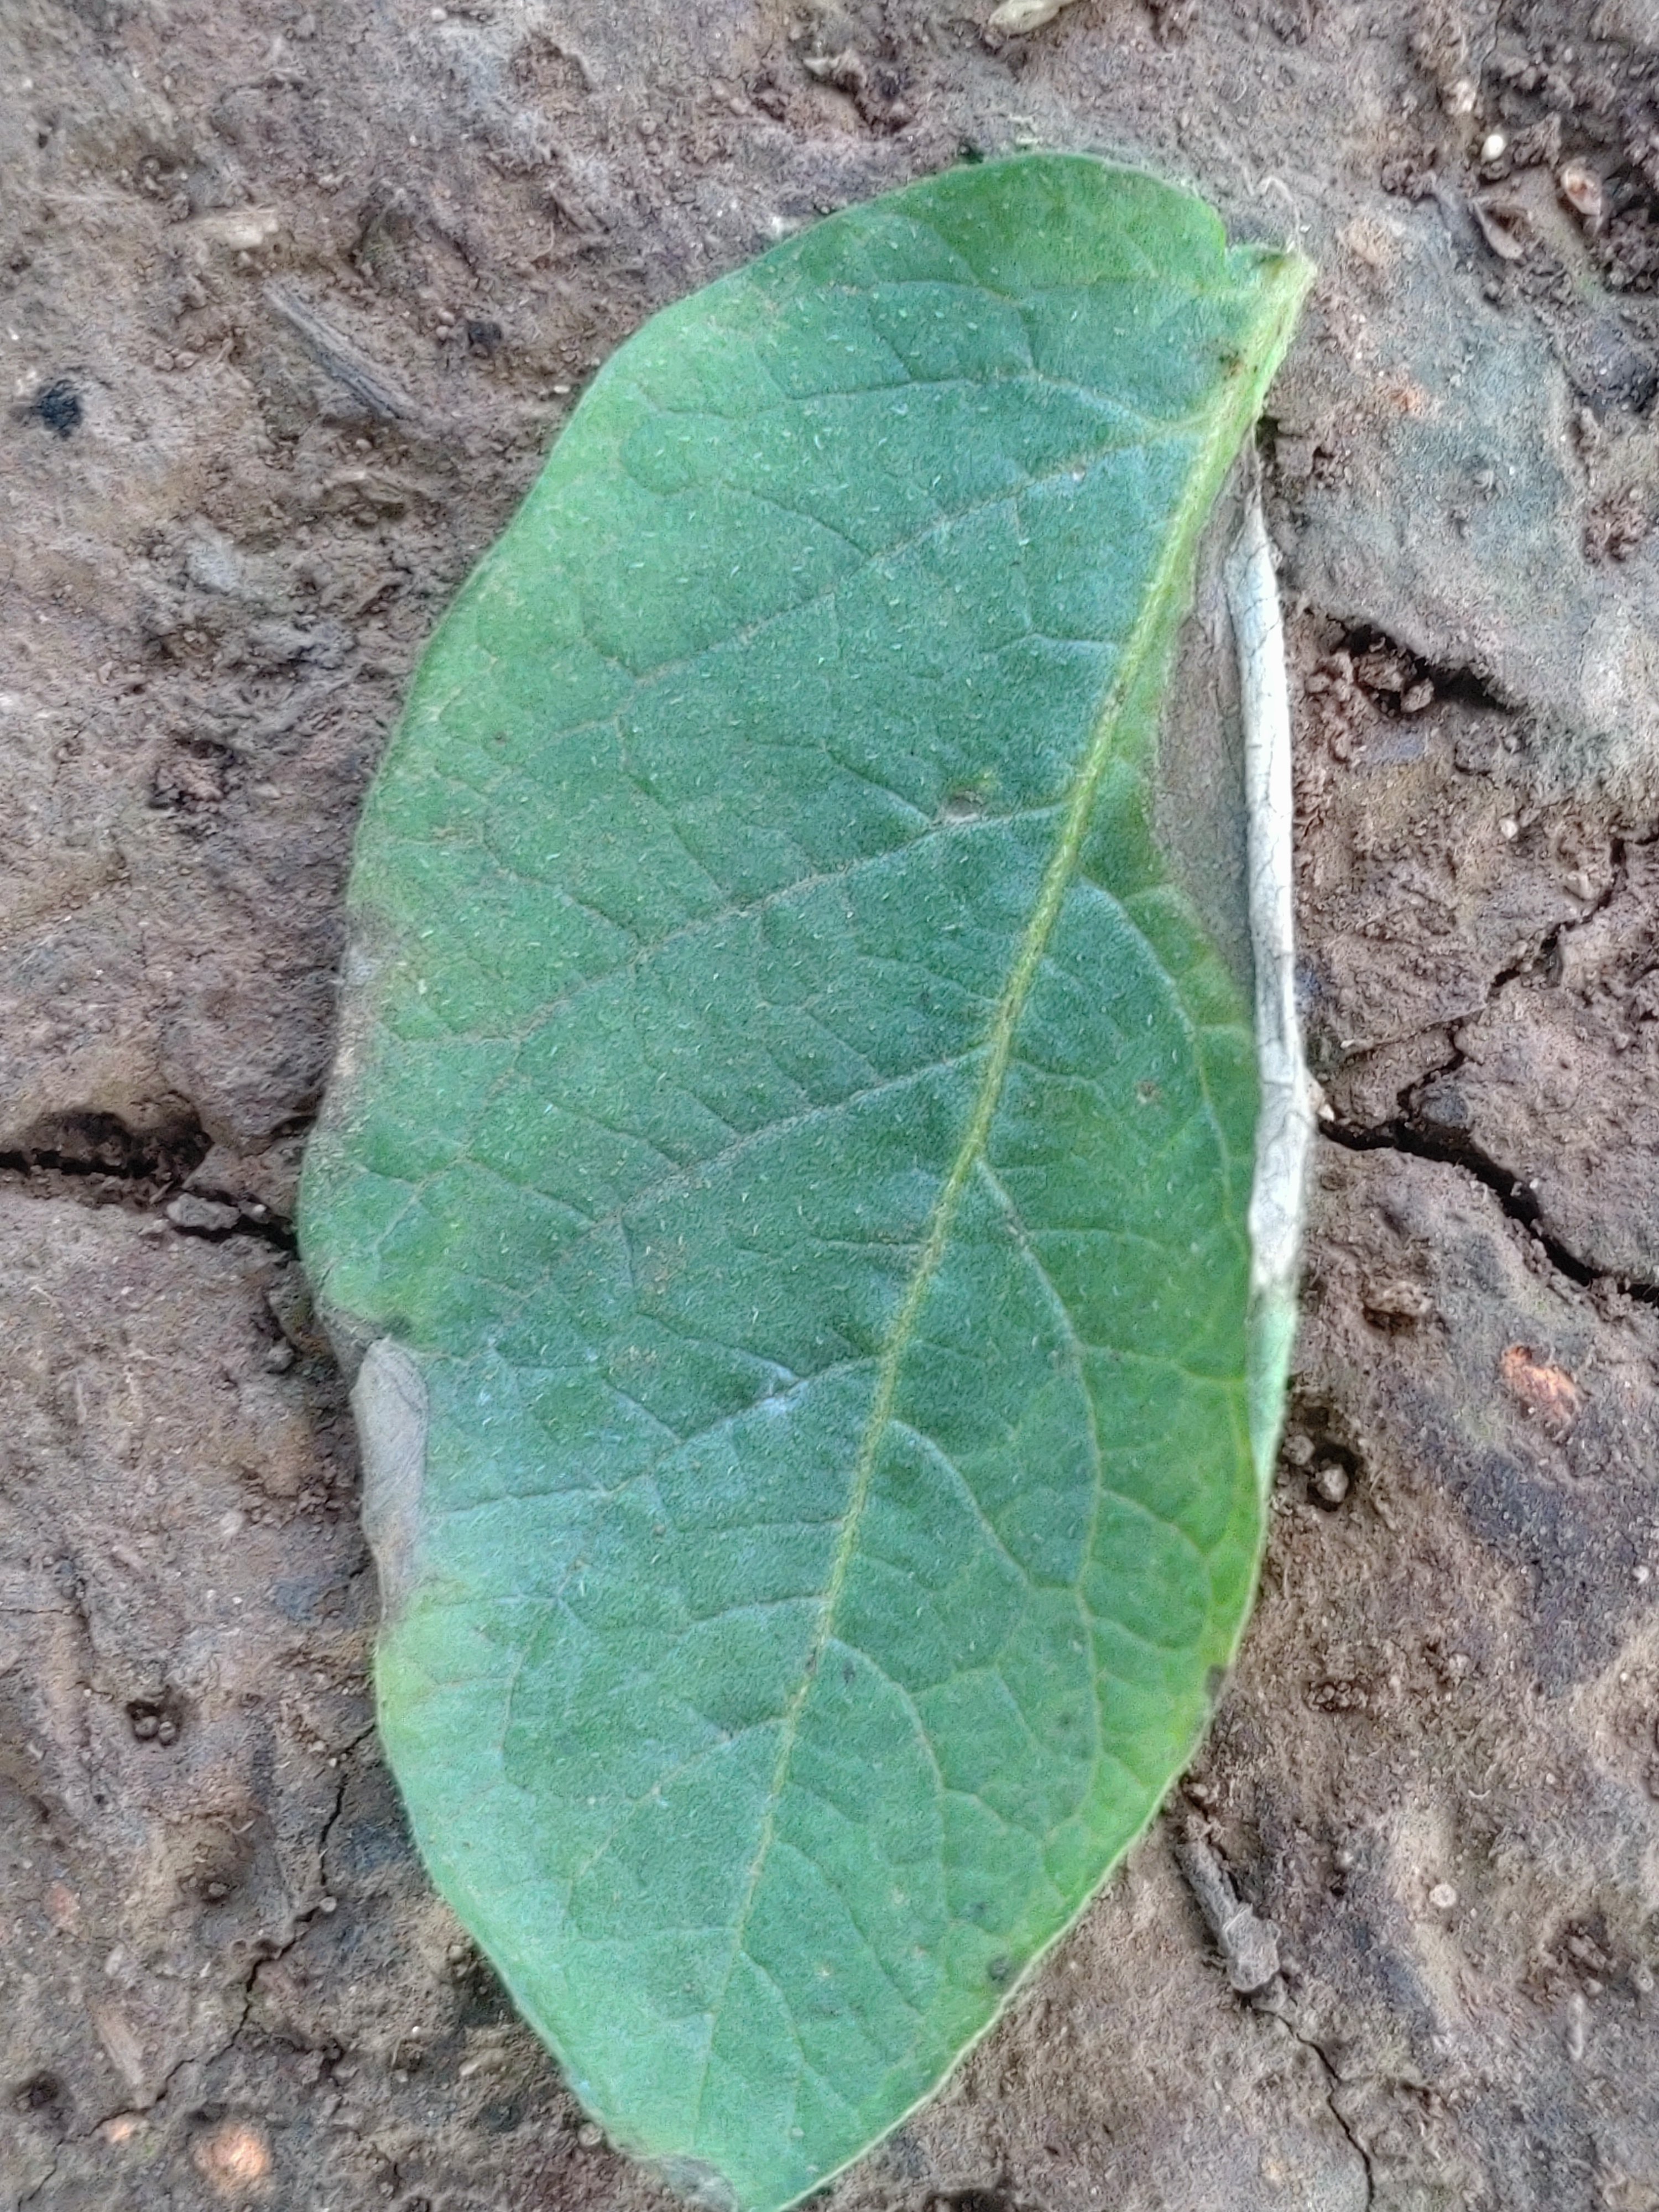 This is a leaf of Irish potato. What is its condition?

early blight
